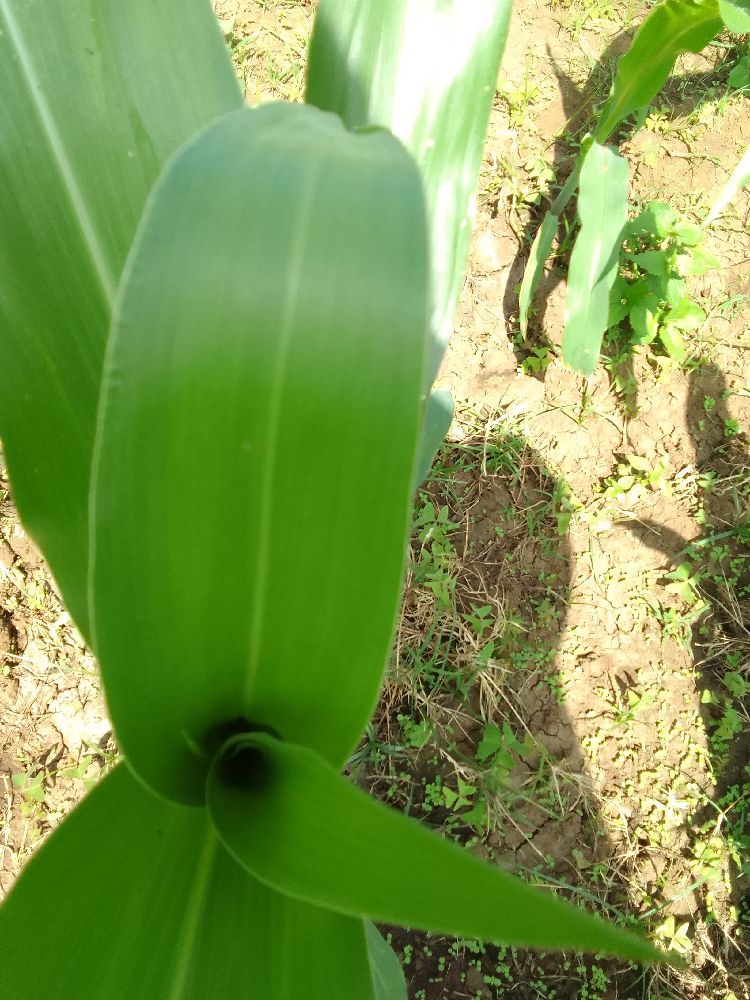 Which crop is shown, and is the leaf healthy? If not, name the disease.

maize, healthy
